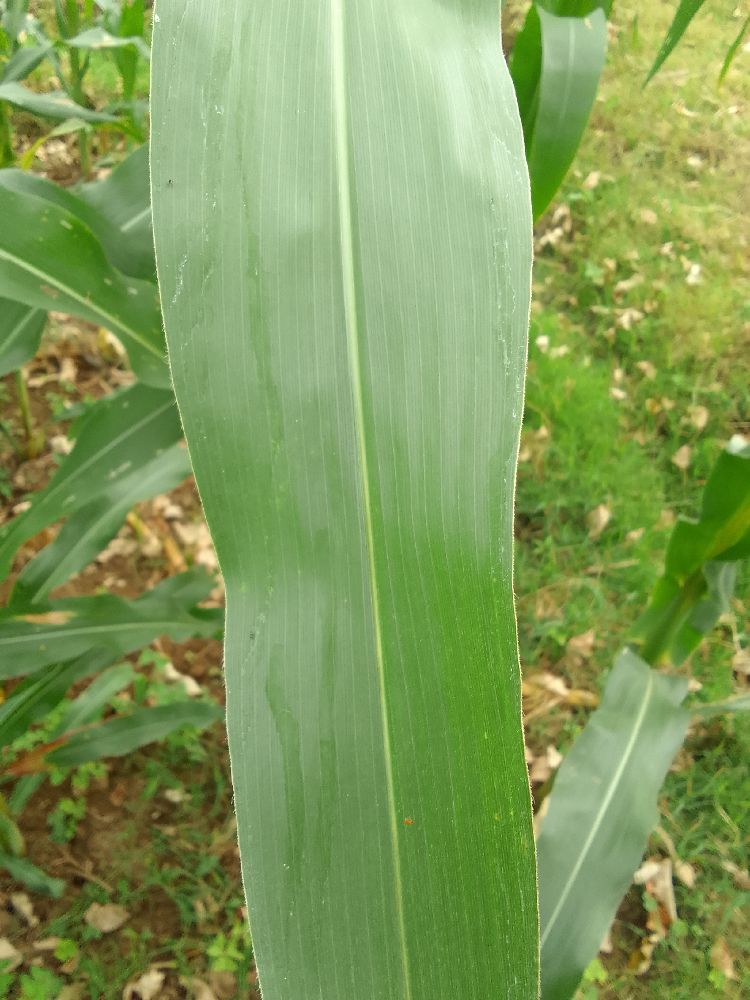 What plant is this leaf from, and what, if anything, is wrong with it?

maize, healthy
